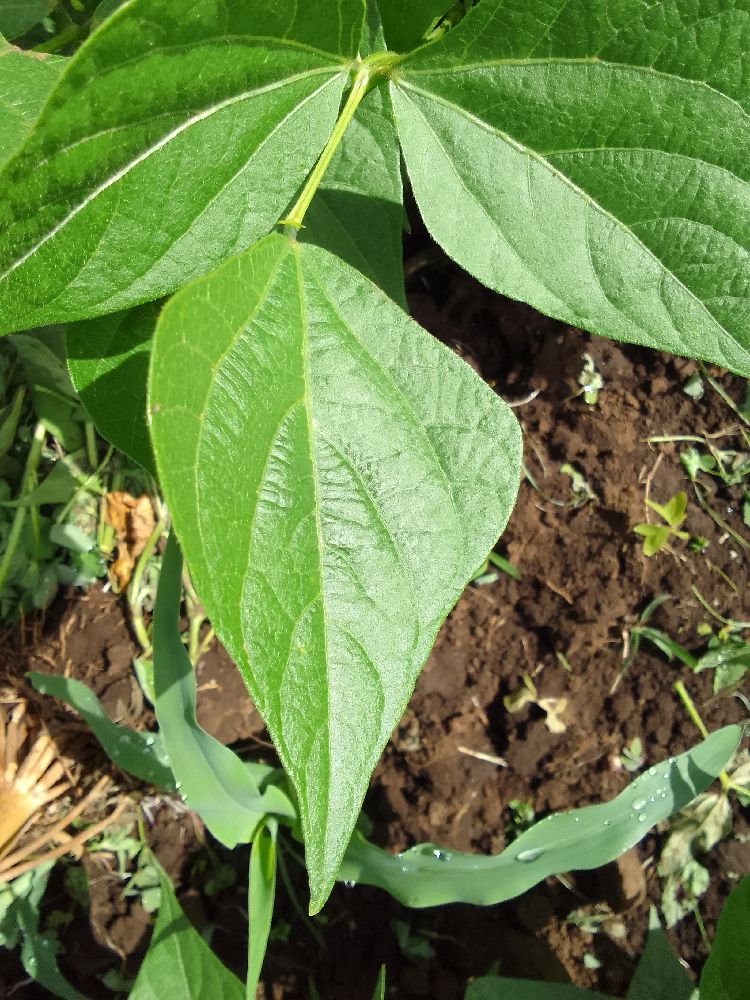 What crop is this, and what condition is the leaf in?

common bean, healthy
